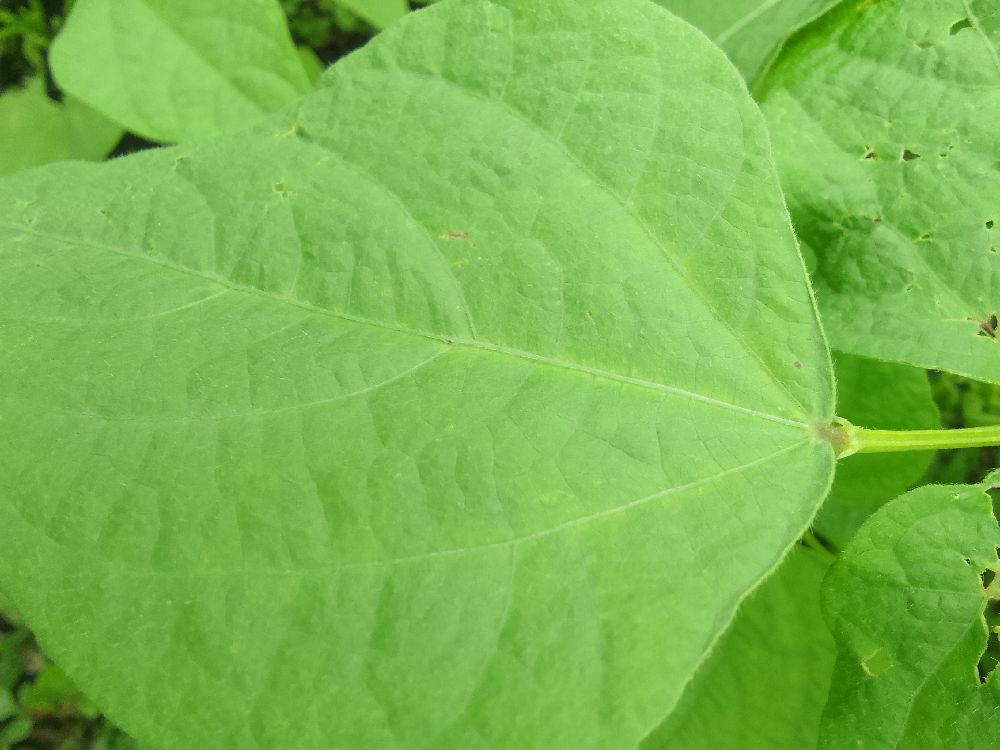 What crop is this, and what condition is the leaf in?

common bean, healthy
